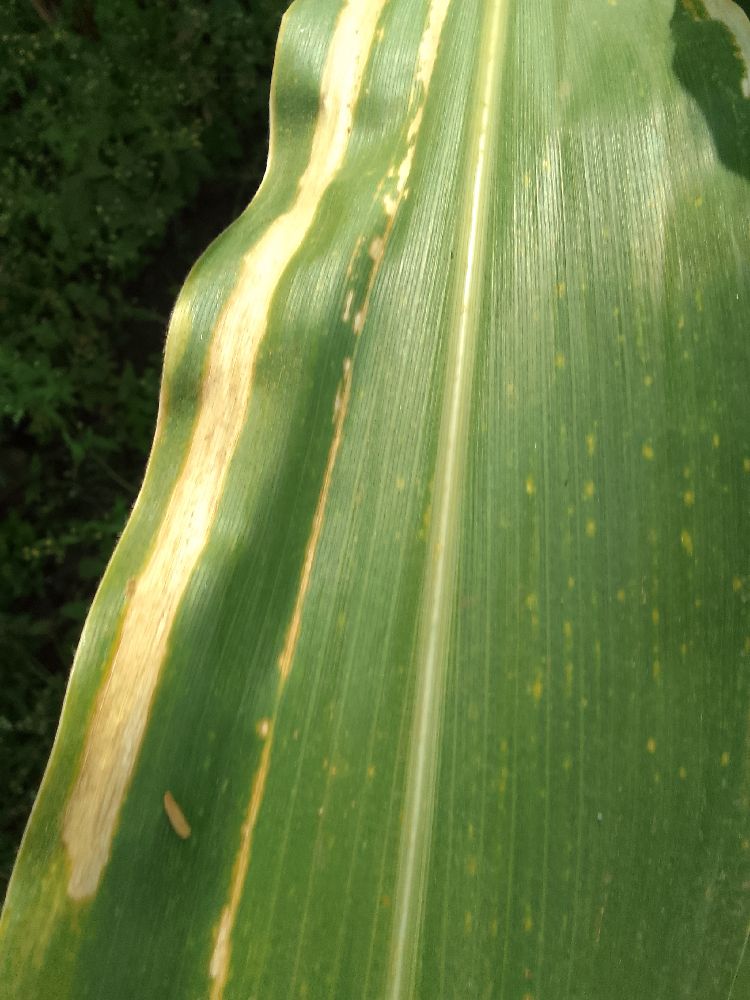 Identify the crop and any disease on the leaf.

maize, maize lethal necrosis
